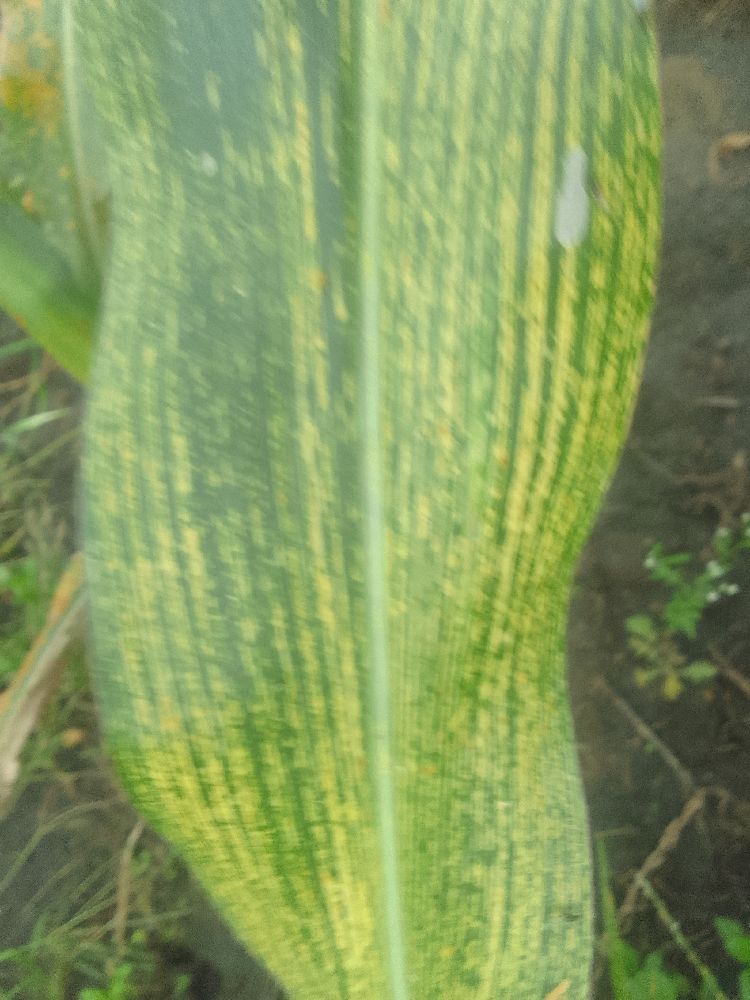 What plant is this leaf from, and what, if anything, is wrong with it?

maize, maize streak virus
